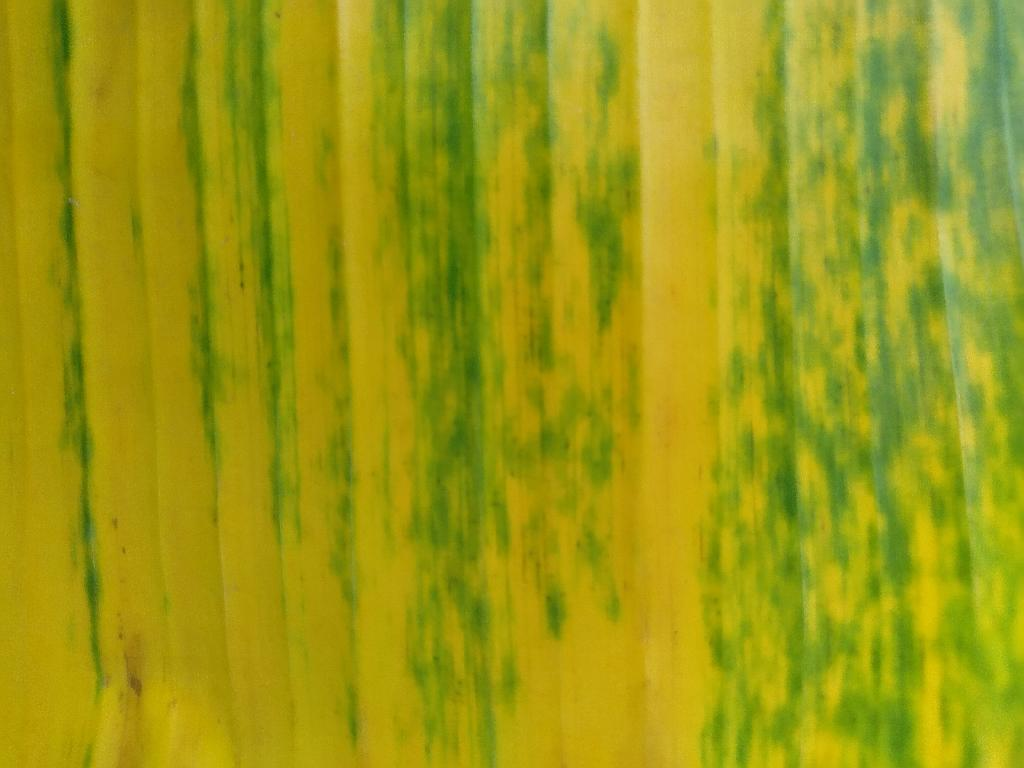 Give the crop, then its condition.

banana, fusarium wilt race 1
